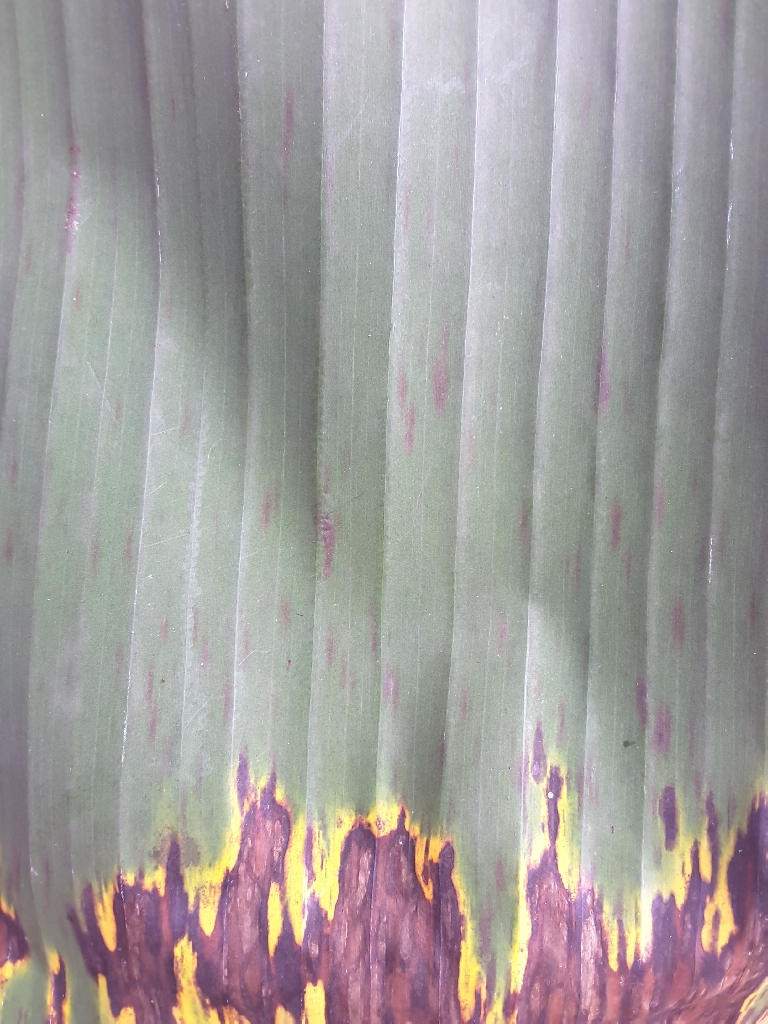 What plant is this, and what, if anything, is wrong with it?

banana, black sigatoka
